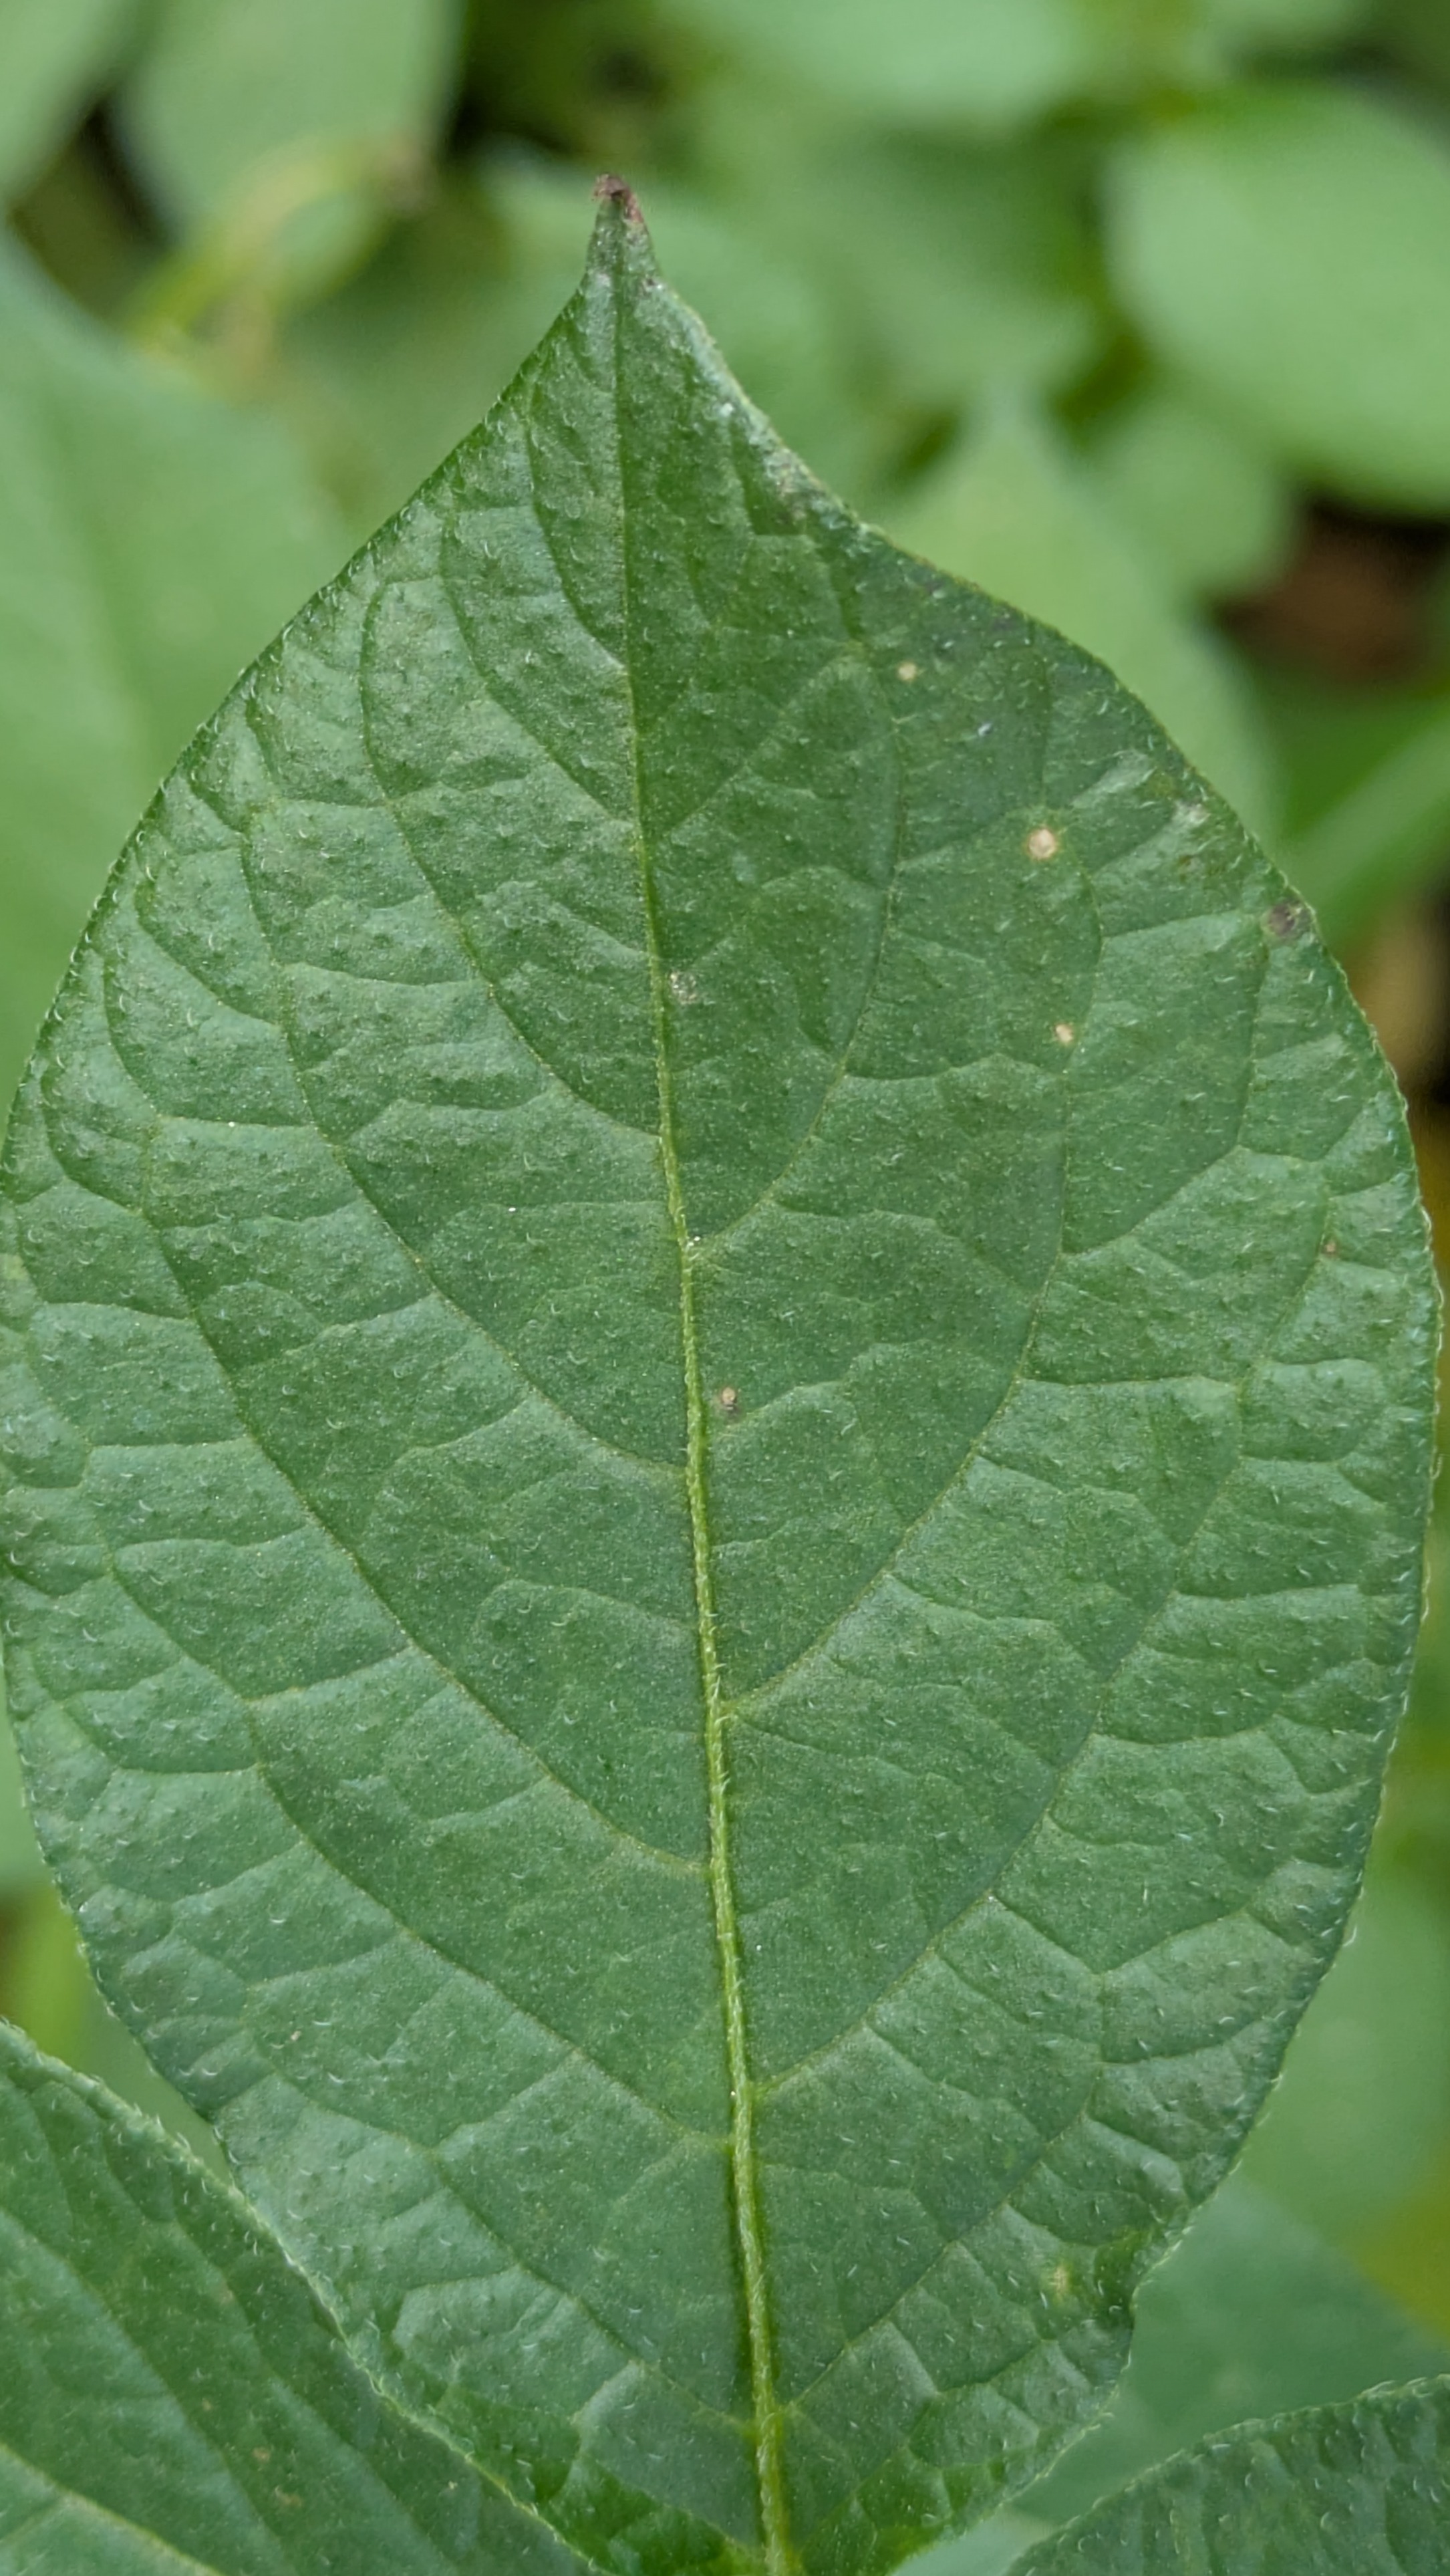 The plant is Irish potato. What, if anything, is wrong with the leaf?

healthy
